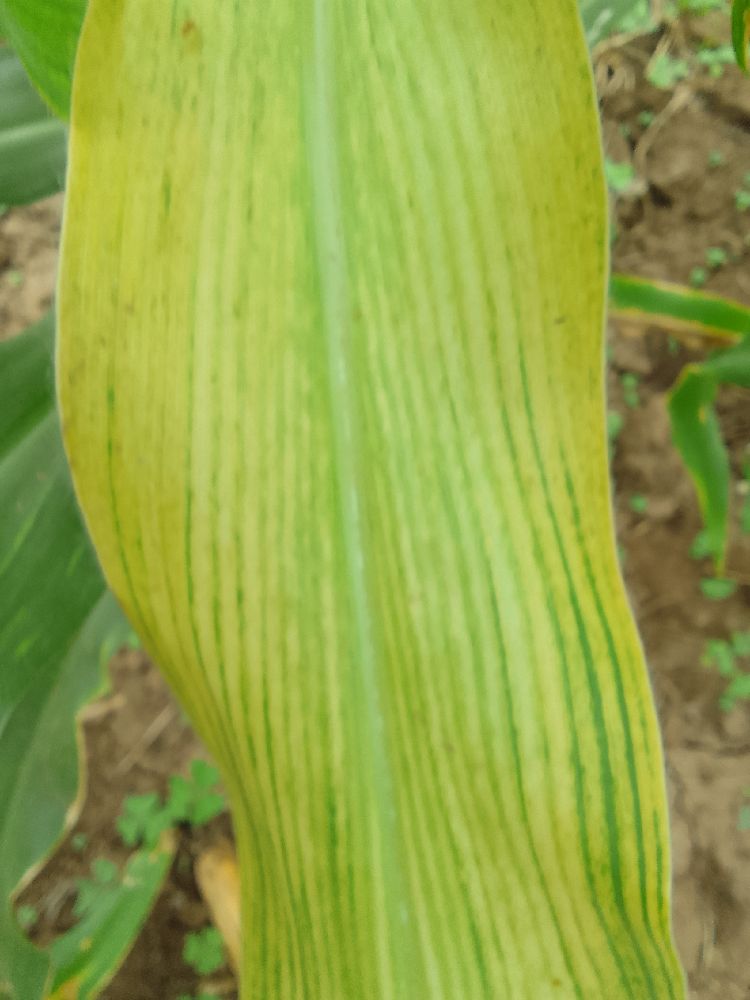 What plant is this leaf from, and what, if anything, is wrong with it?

maize, maize lethal necrosis
